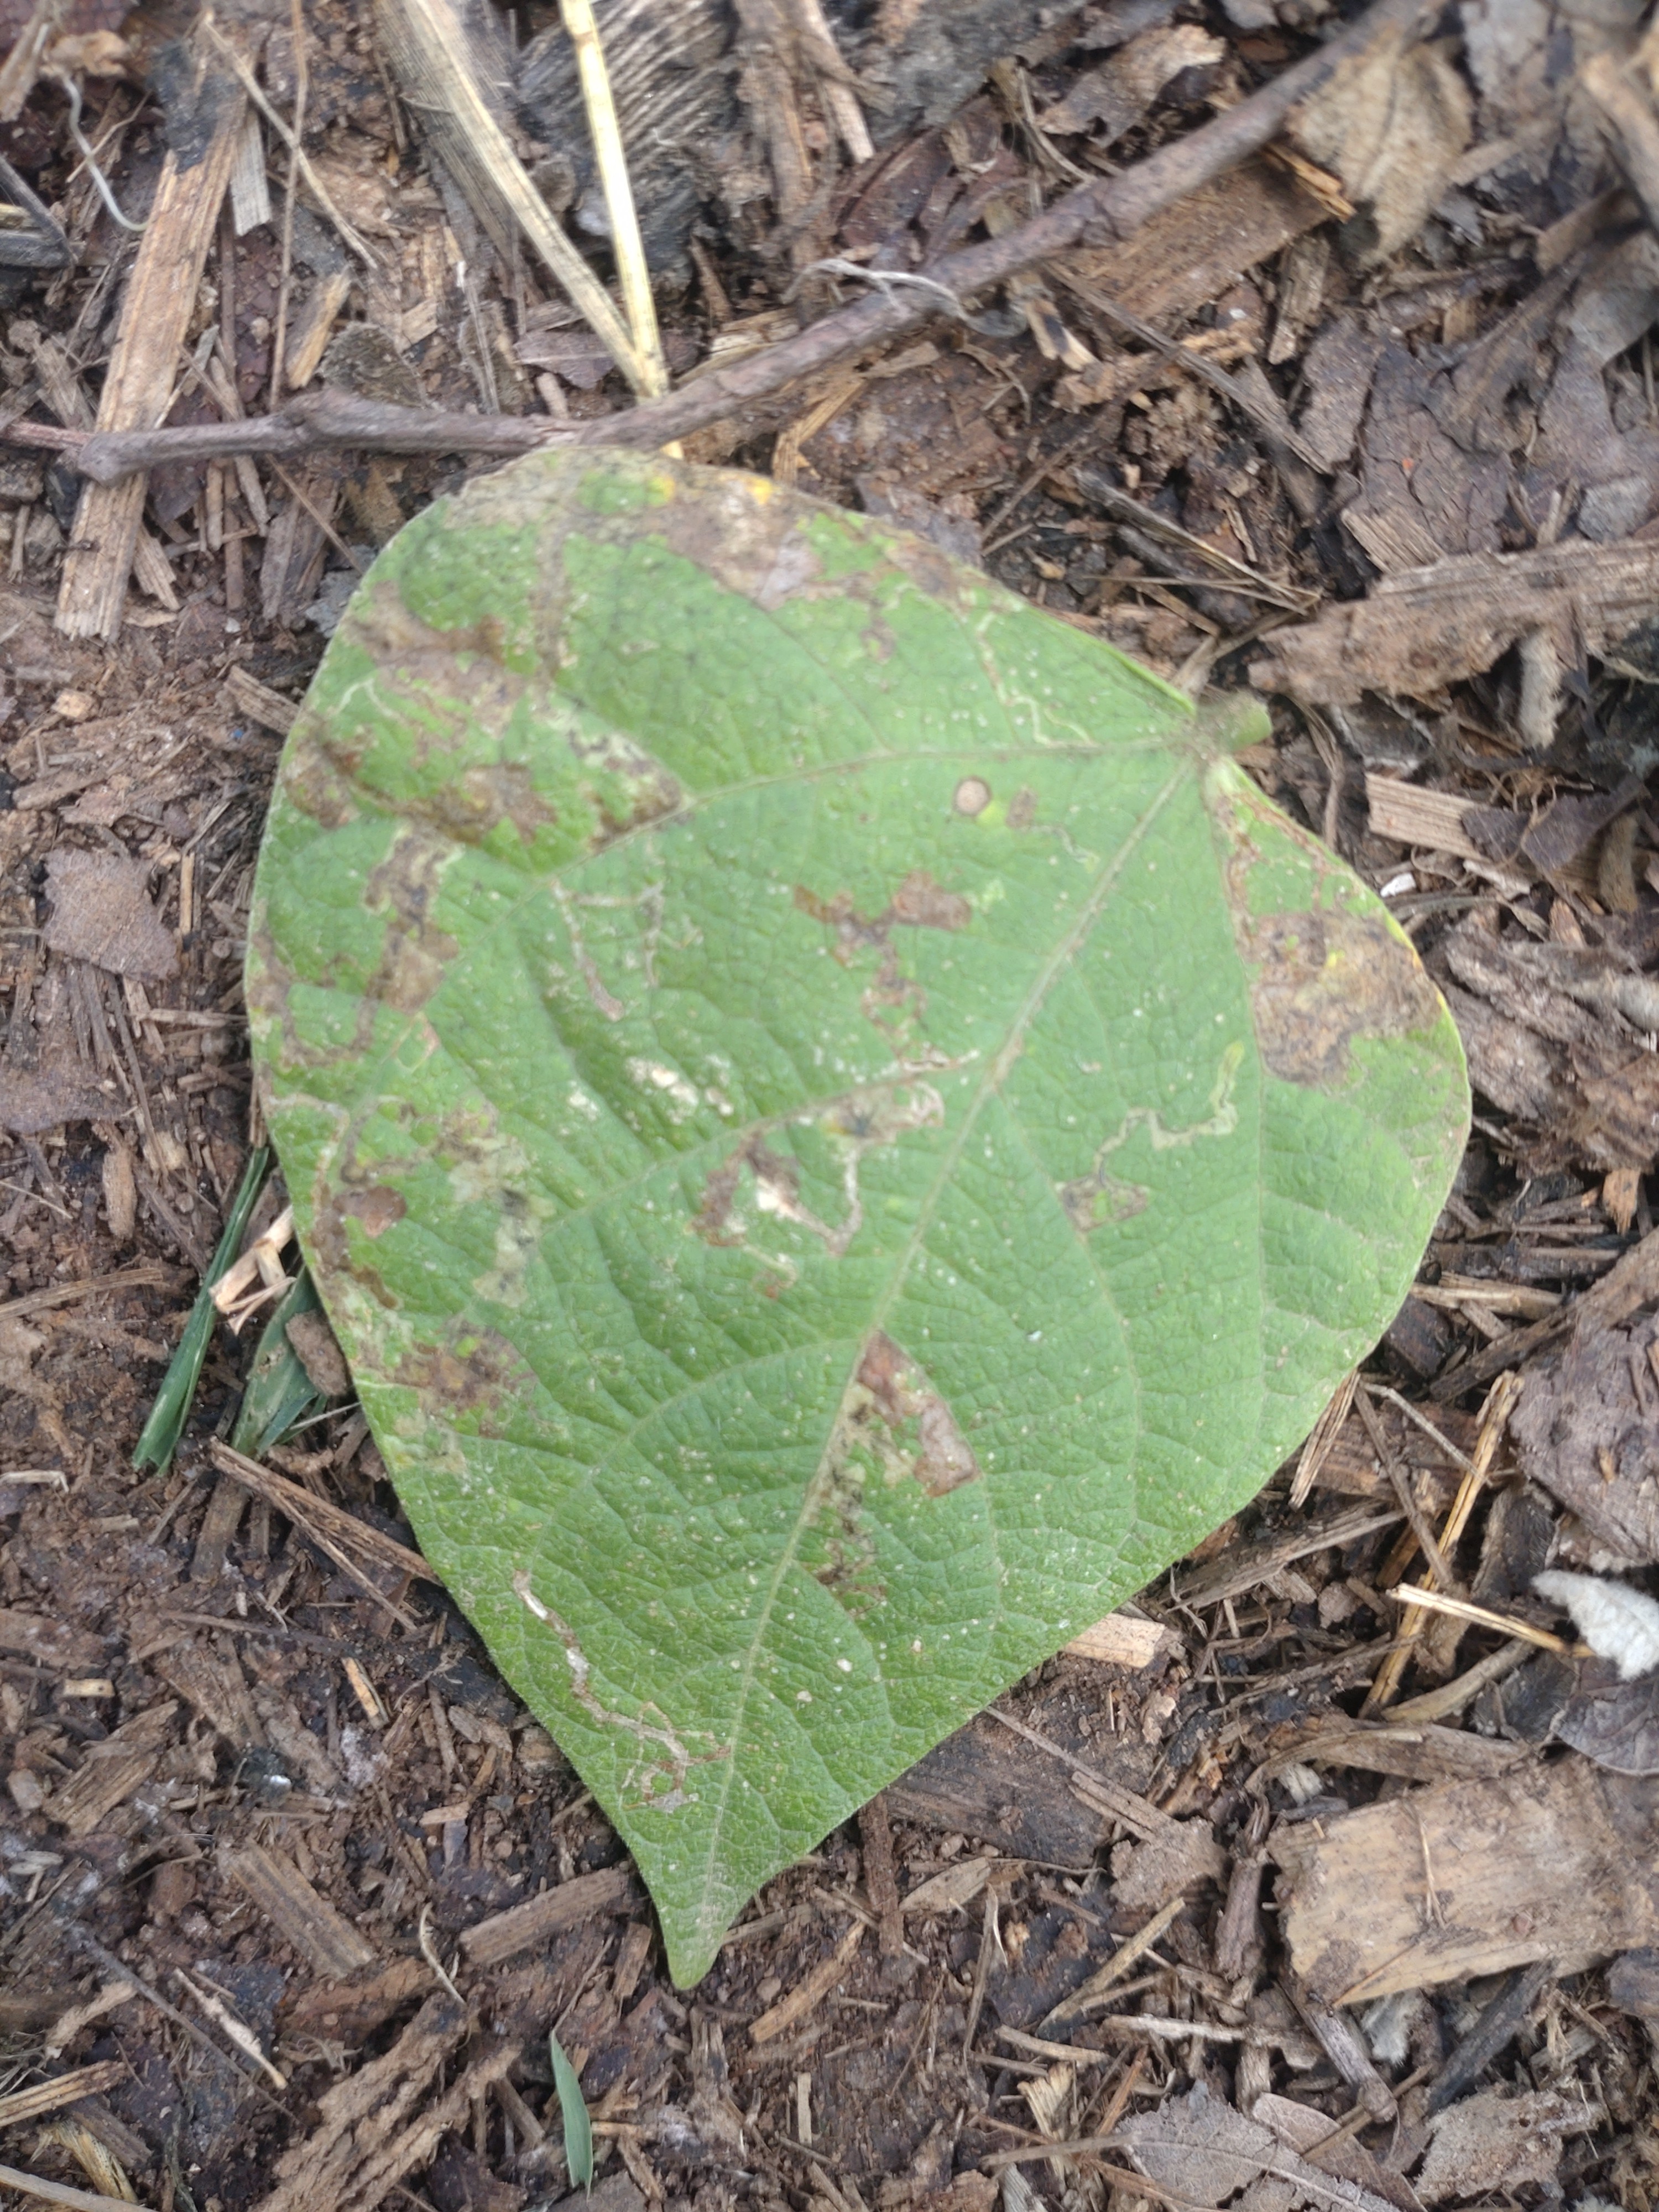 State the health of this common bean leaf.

anthracnose
